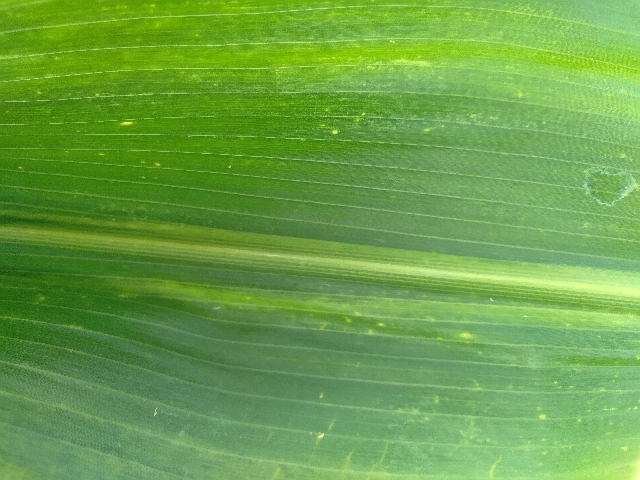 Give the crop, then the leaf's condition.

maize, maize lethal necrosis
